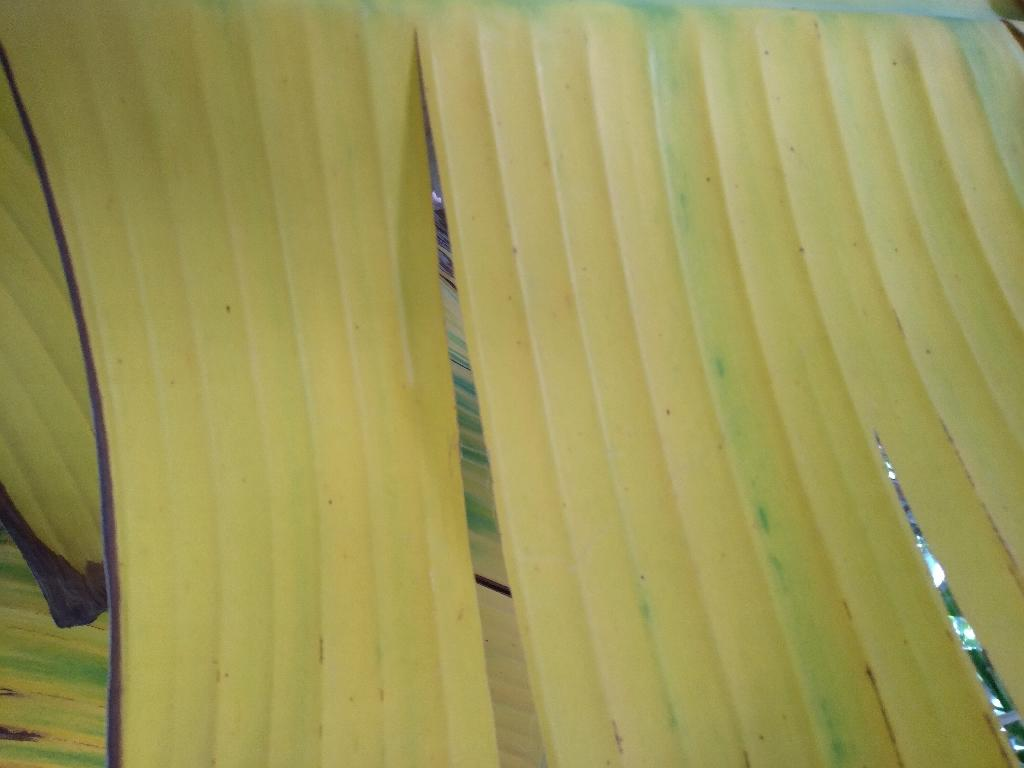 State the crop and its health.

banana, fusarium wilt race 1
